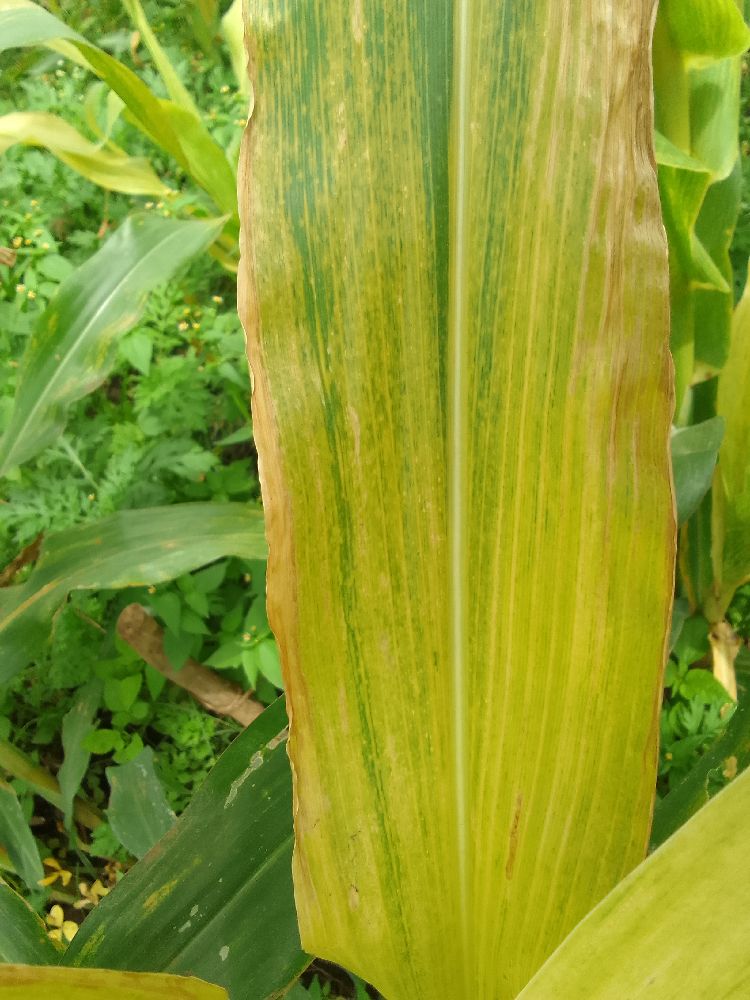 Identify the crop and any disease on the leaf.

maize, maize lethal necrosis
